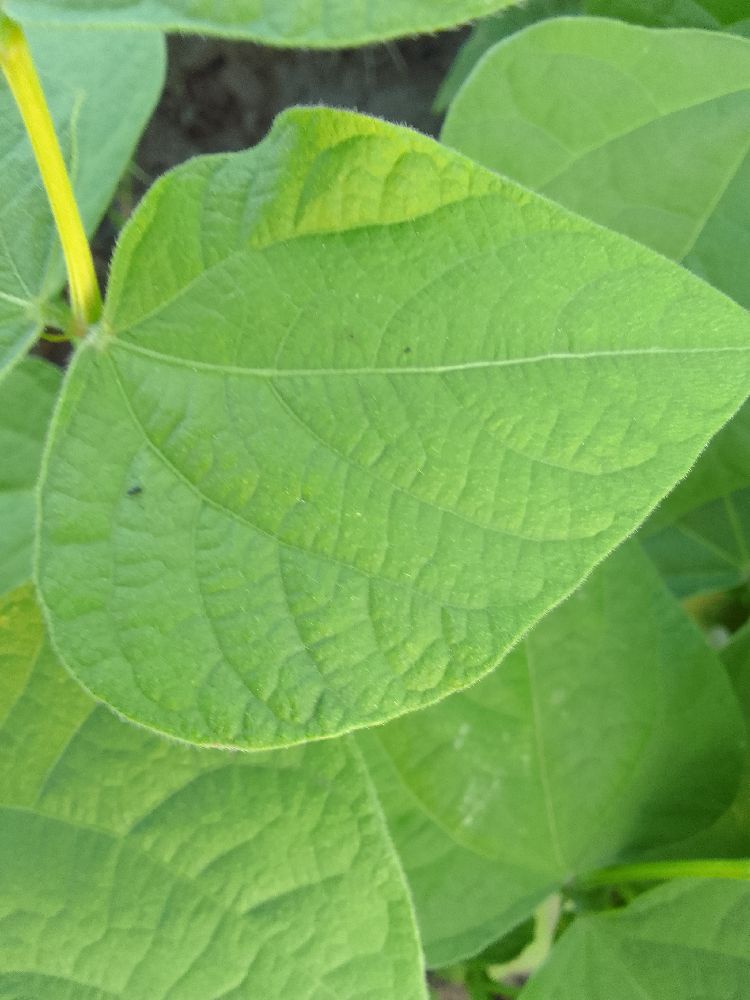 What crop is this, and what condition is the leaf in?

common bean, healthy
